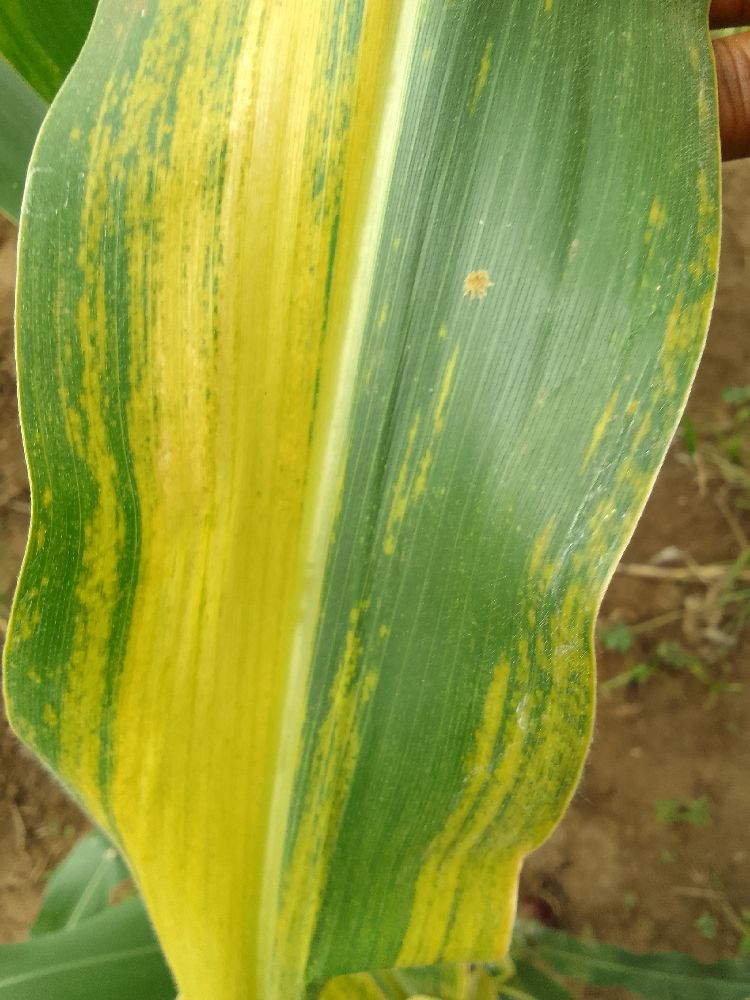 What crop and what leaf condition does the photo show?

maize, maize lethal necrosis
